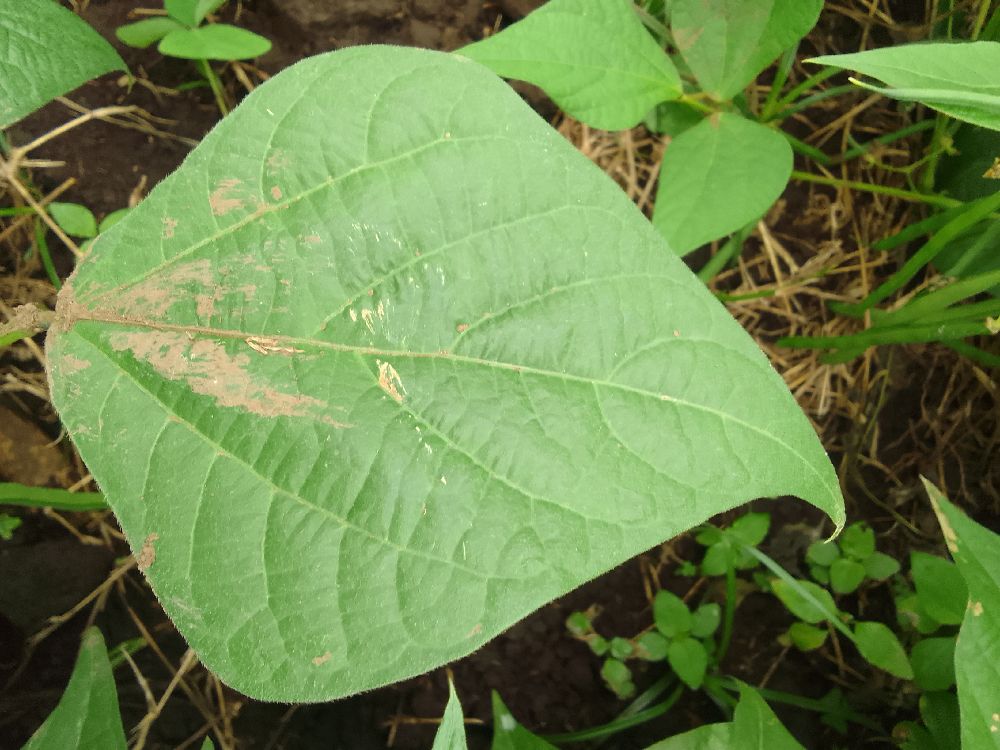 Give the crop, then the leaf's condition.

common bean, healthy
